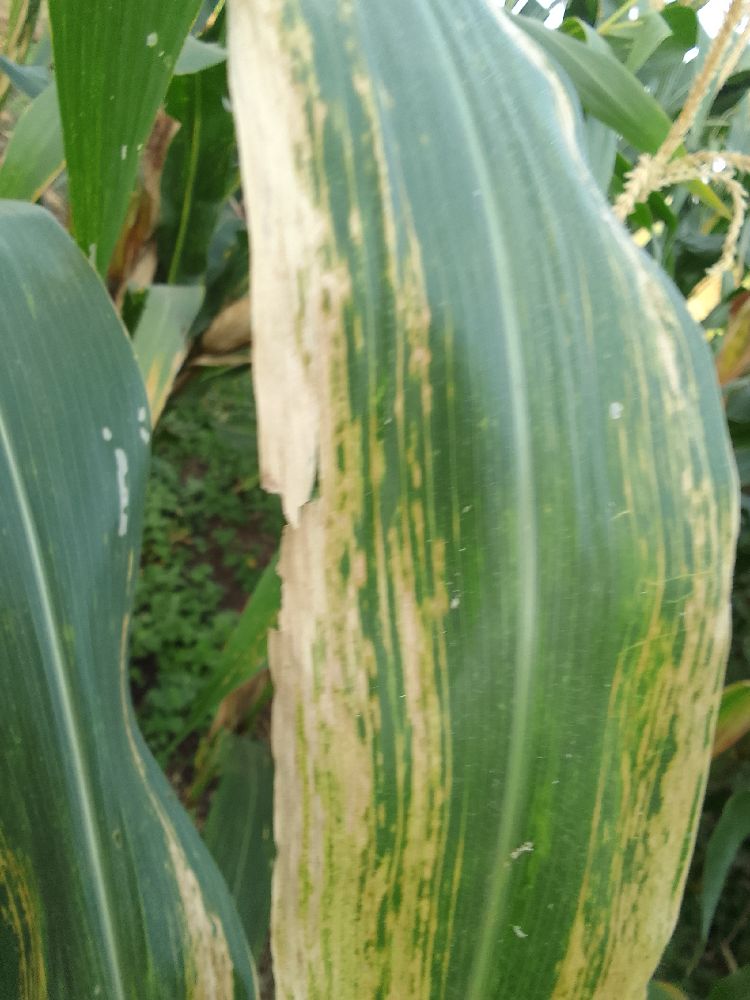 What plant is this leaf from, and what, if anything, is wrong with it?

maize, maize lethal necrosis
